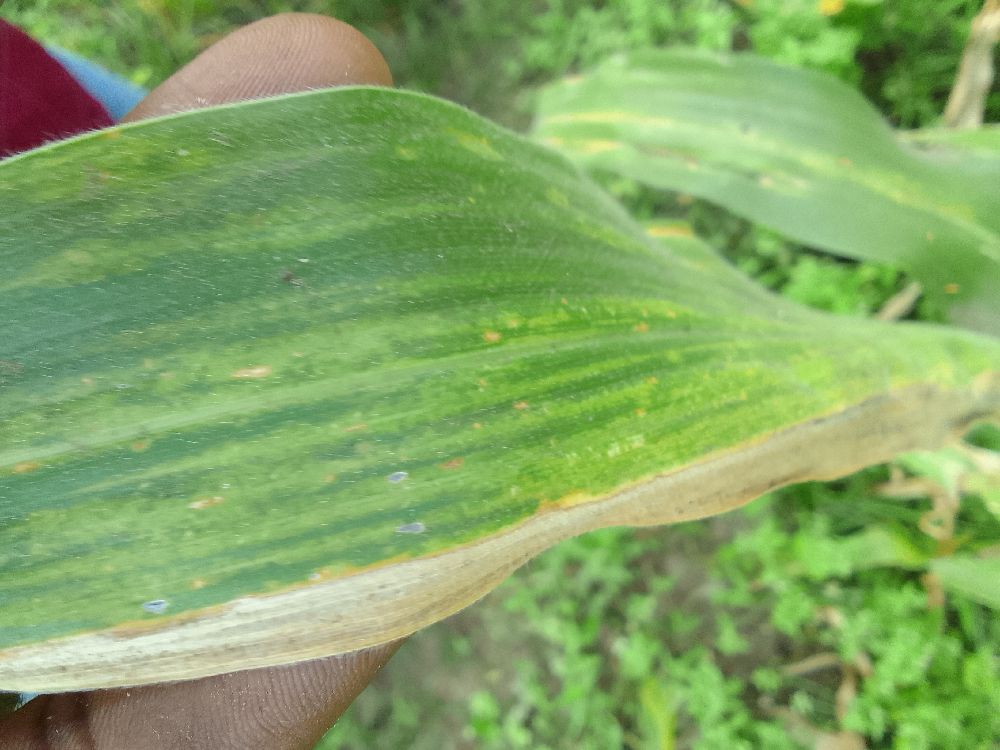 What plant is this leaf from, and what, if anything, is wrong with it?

maize, maize lethal necrosis
